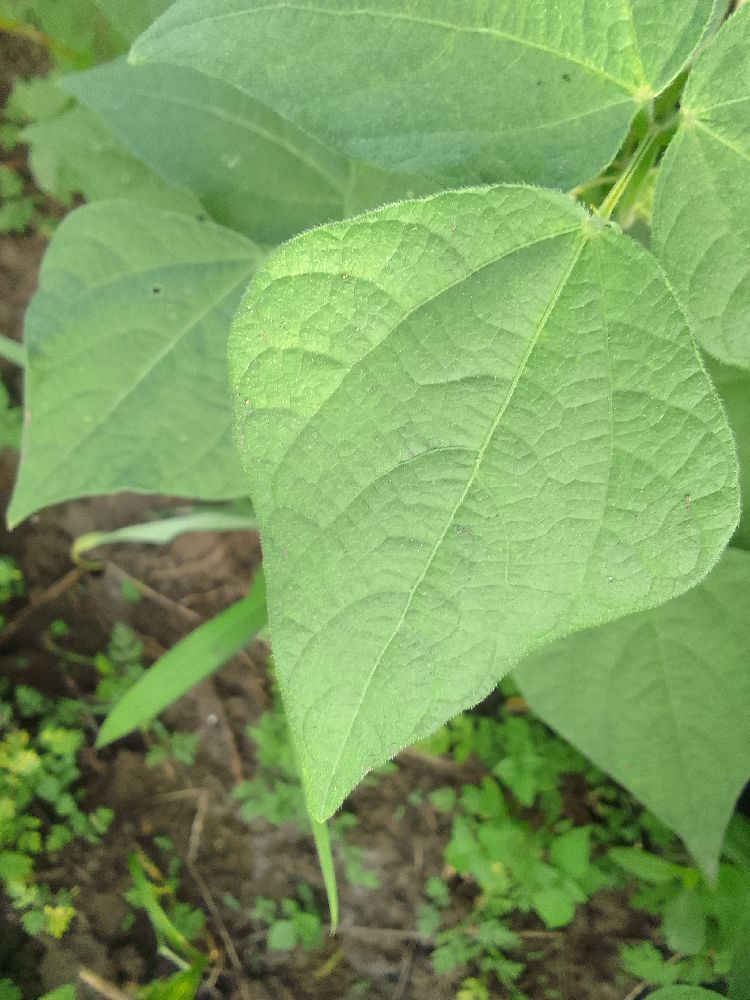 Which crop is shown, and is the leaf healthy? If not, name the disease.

common bean, healthy
